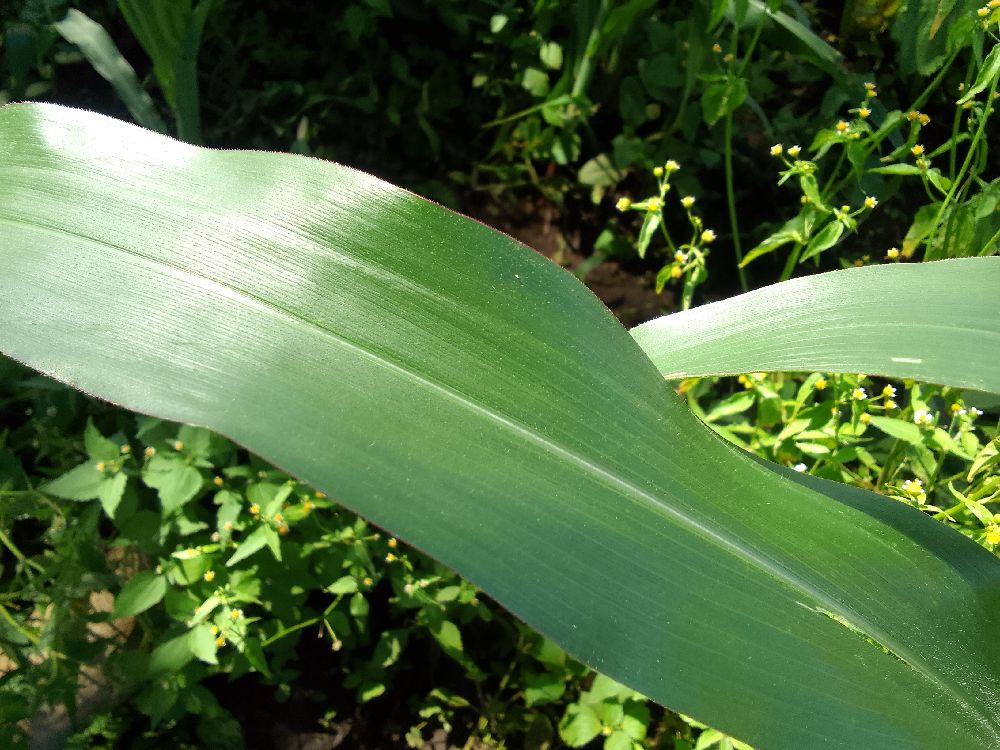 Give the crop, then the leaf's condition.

maize, healthy
